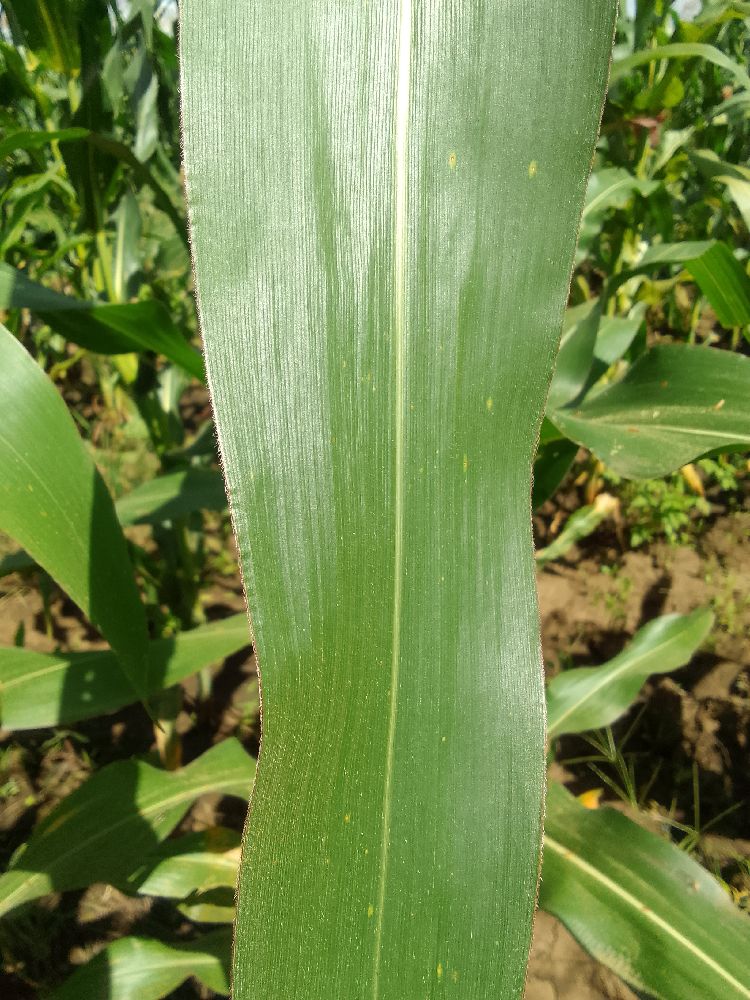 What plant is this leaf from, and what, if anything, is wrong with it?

maize, healthy
